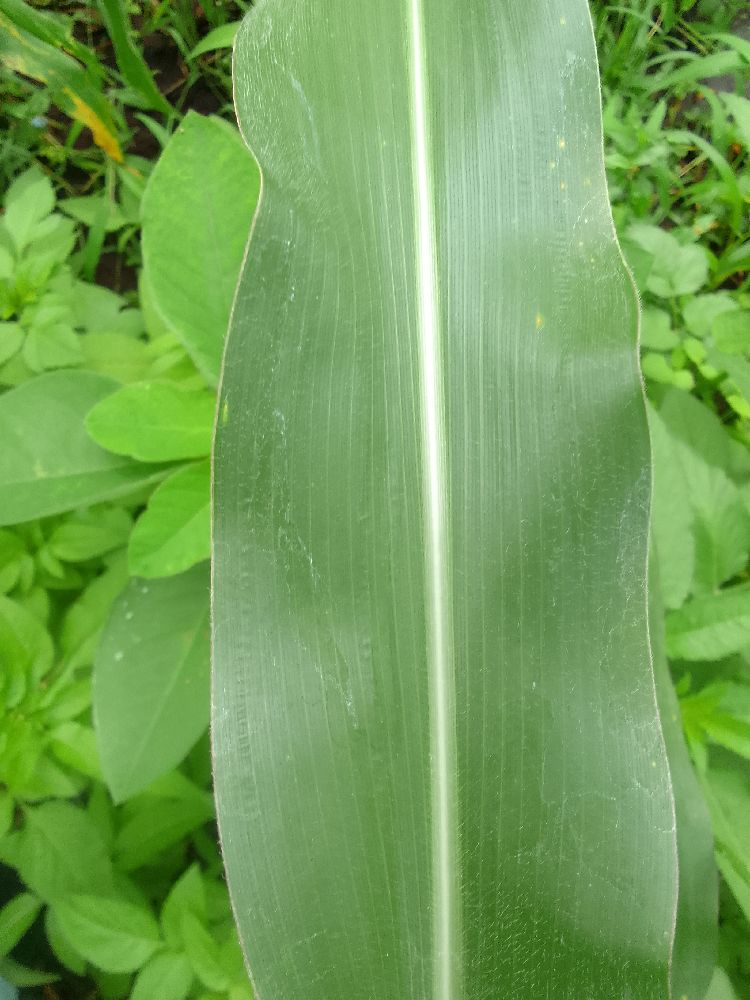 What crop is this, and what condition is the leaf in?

maize, healthy
